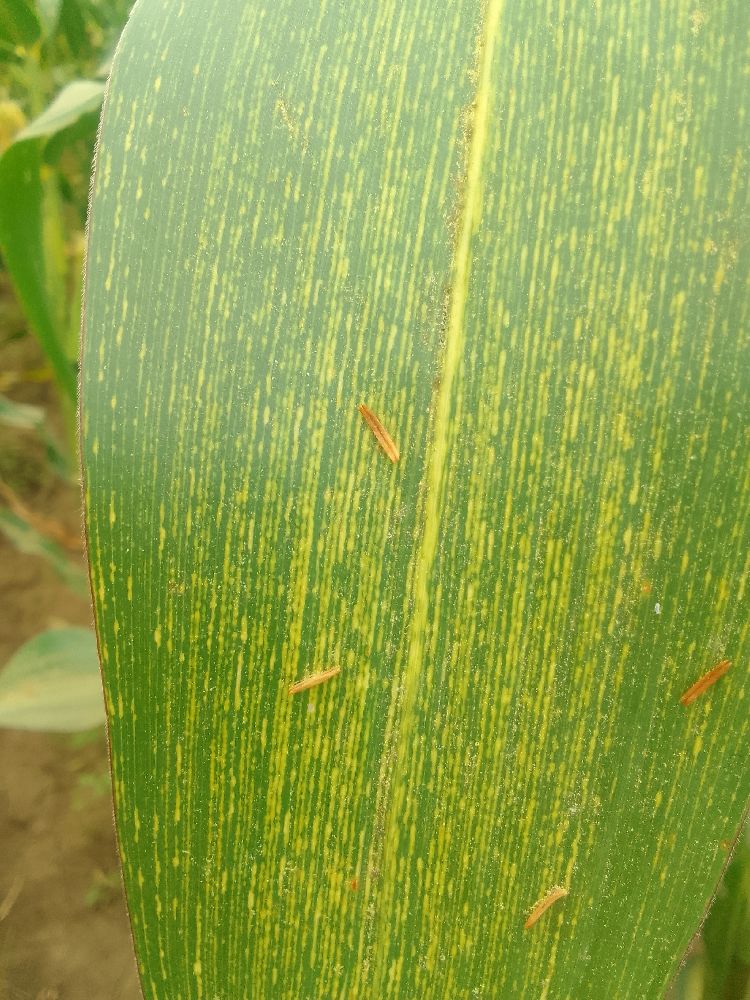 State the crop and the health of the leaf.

maize, maize streak virus
